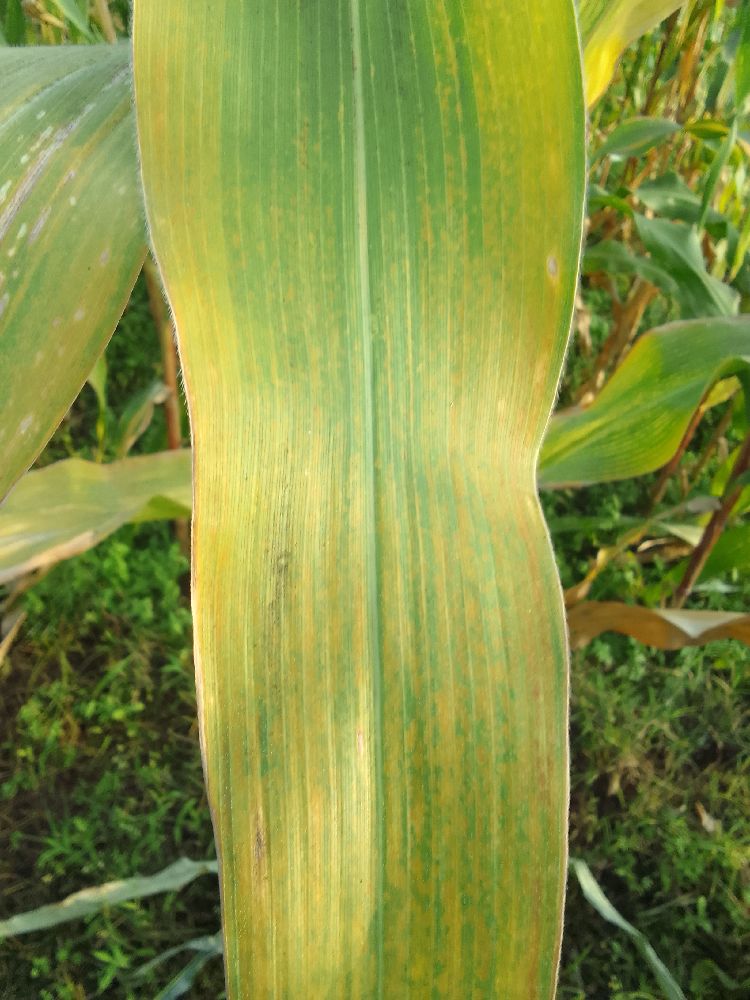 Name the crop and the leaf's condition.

maize, maize lethal necrosis
